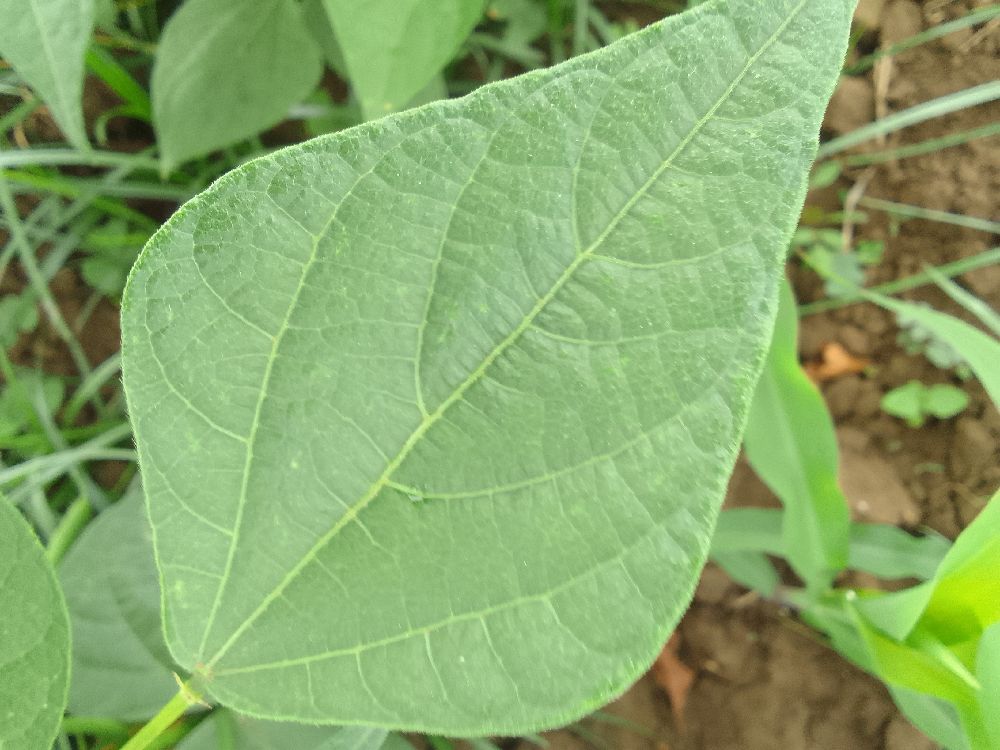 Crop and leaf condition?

common bean, healthy
